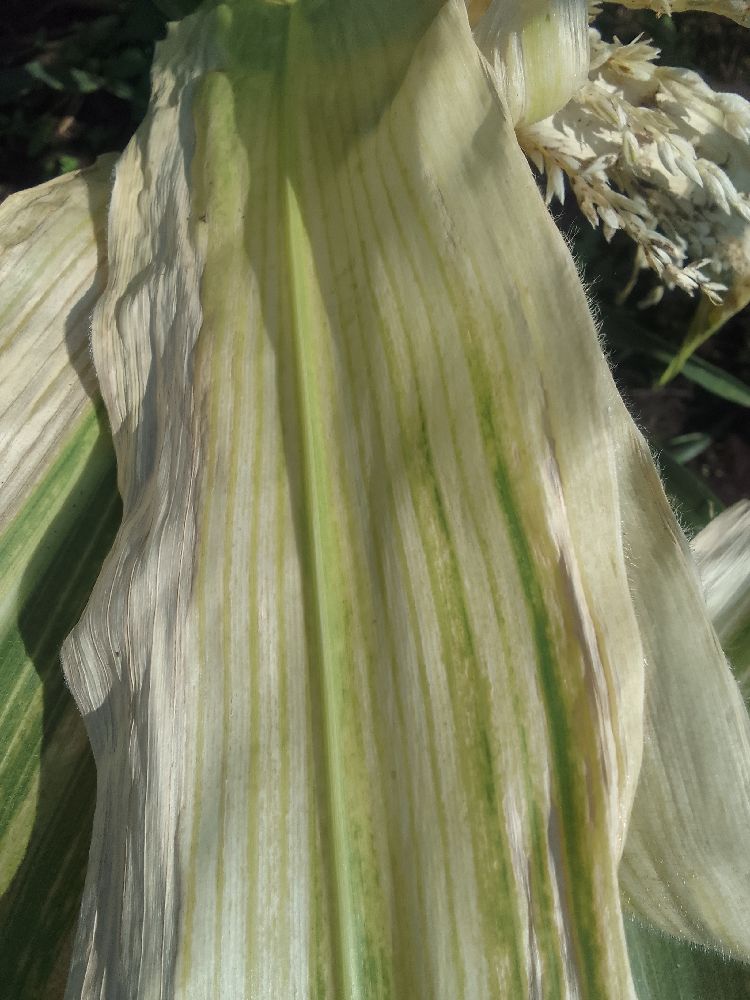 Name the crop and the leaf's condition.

maize, maize lethal necrosis
